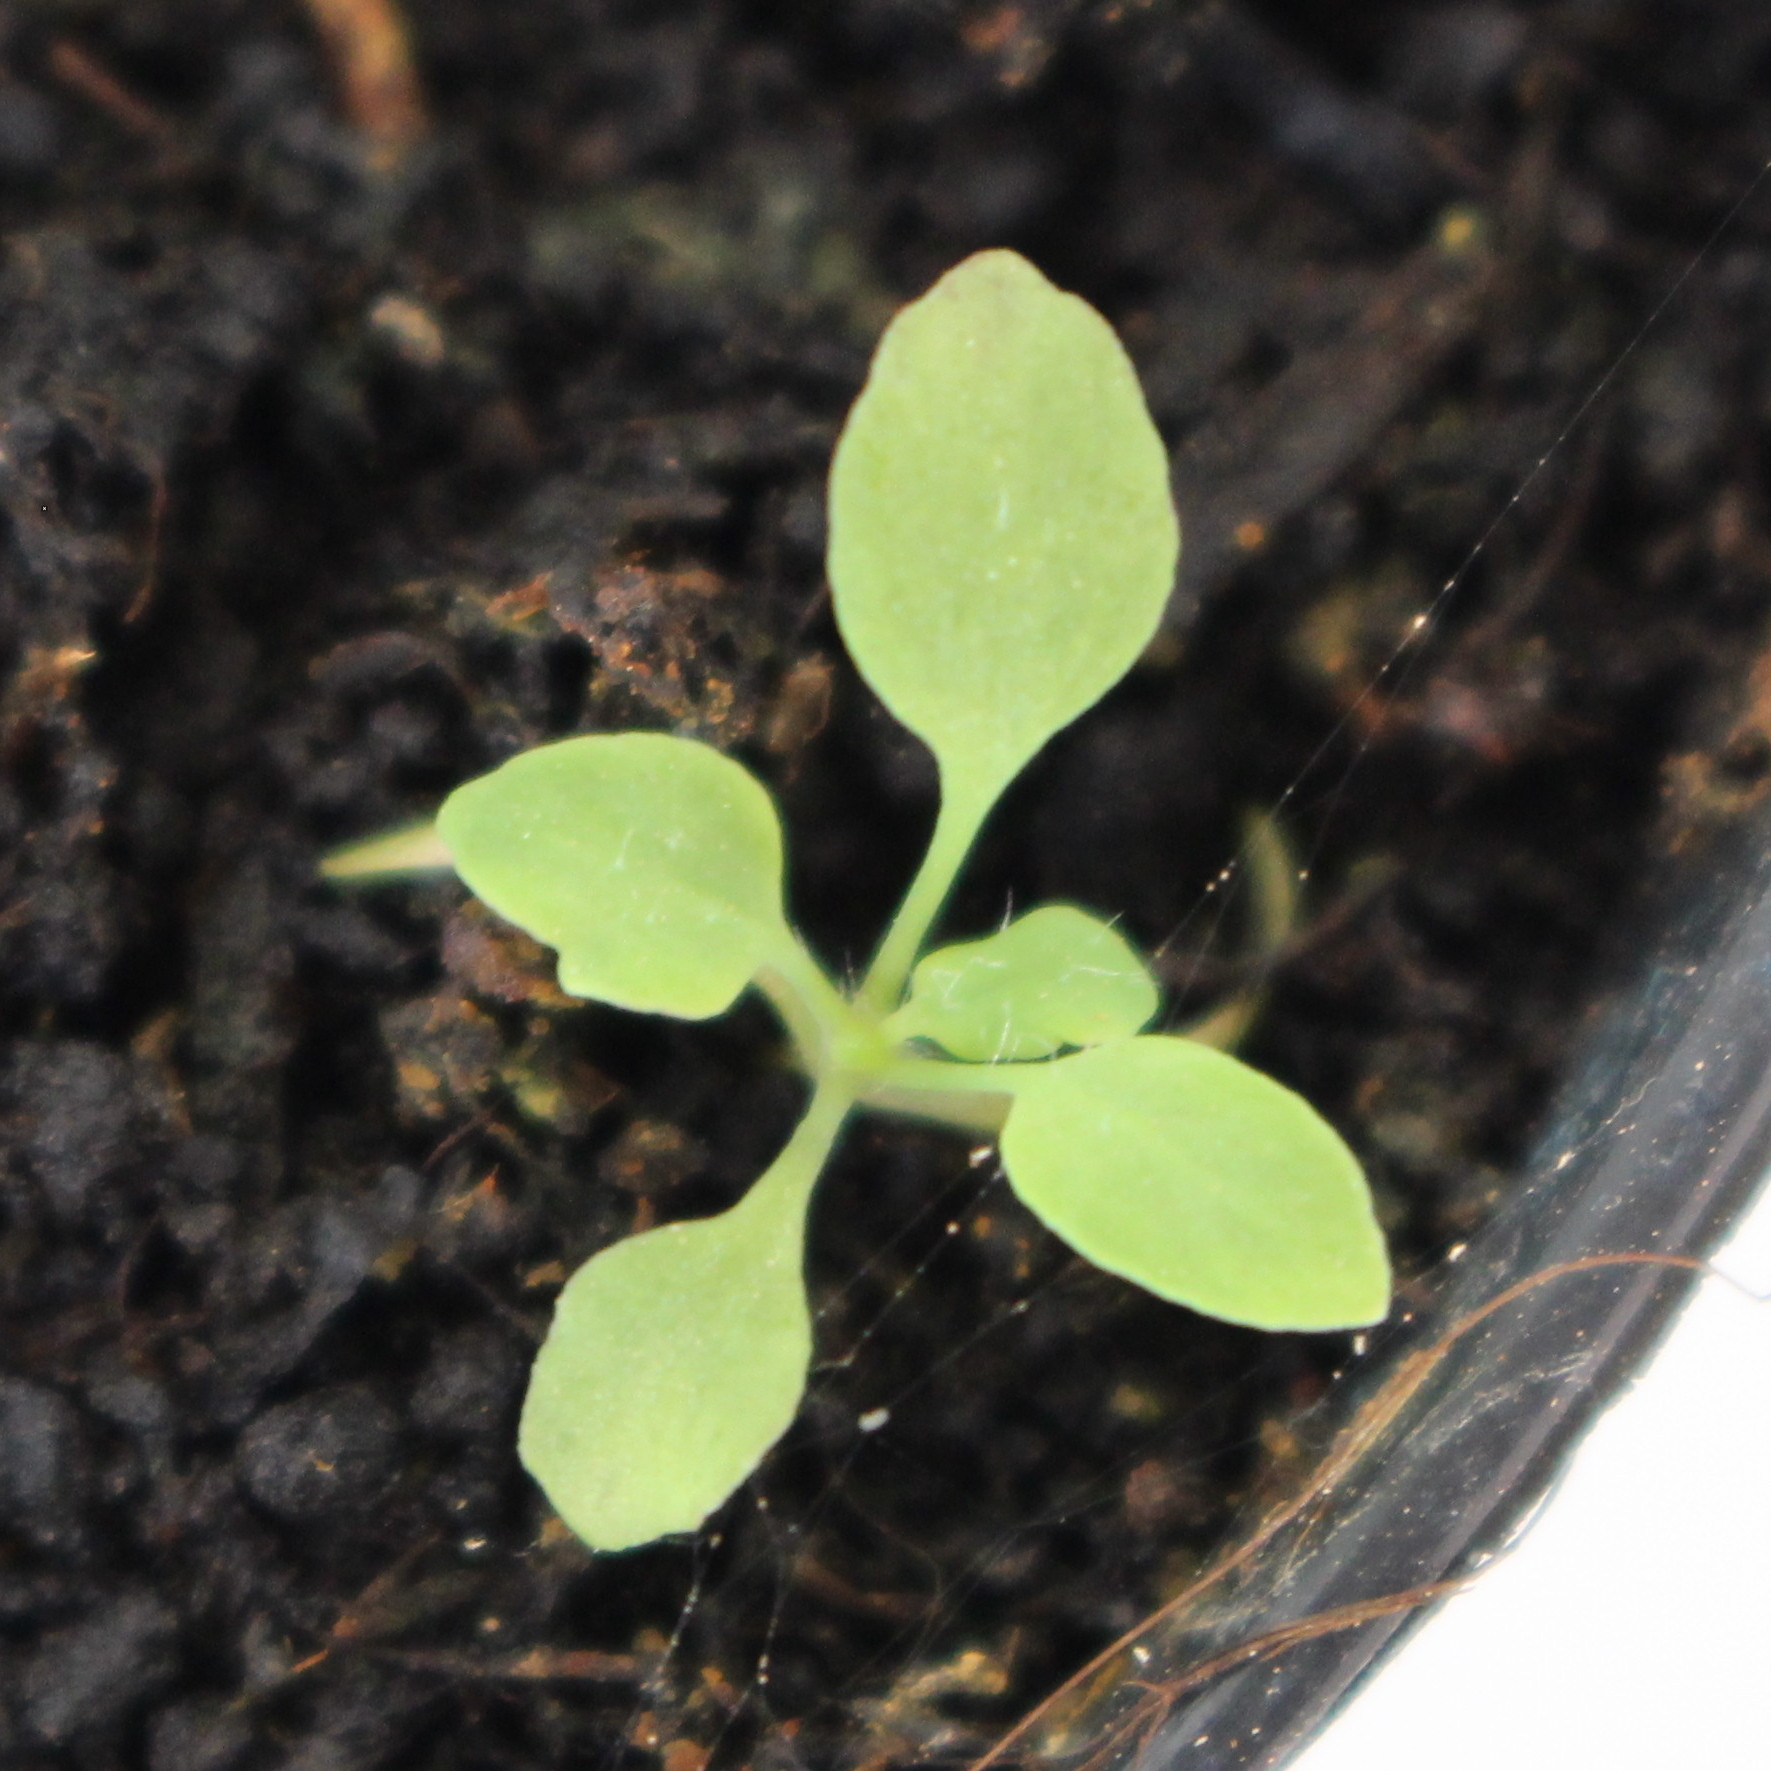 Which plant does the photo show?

Papaver rhoeas
